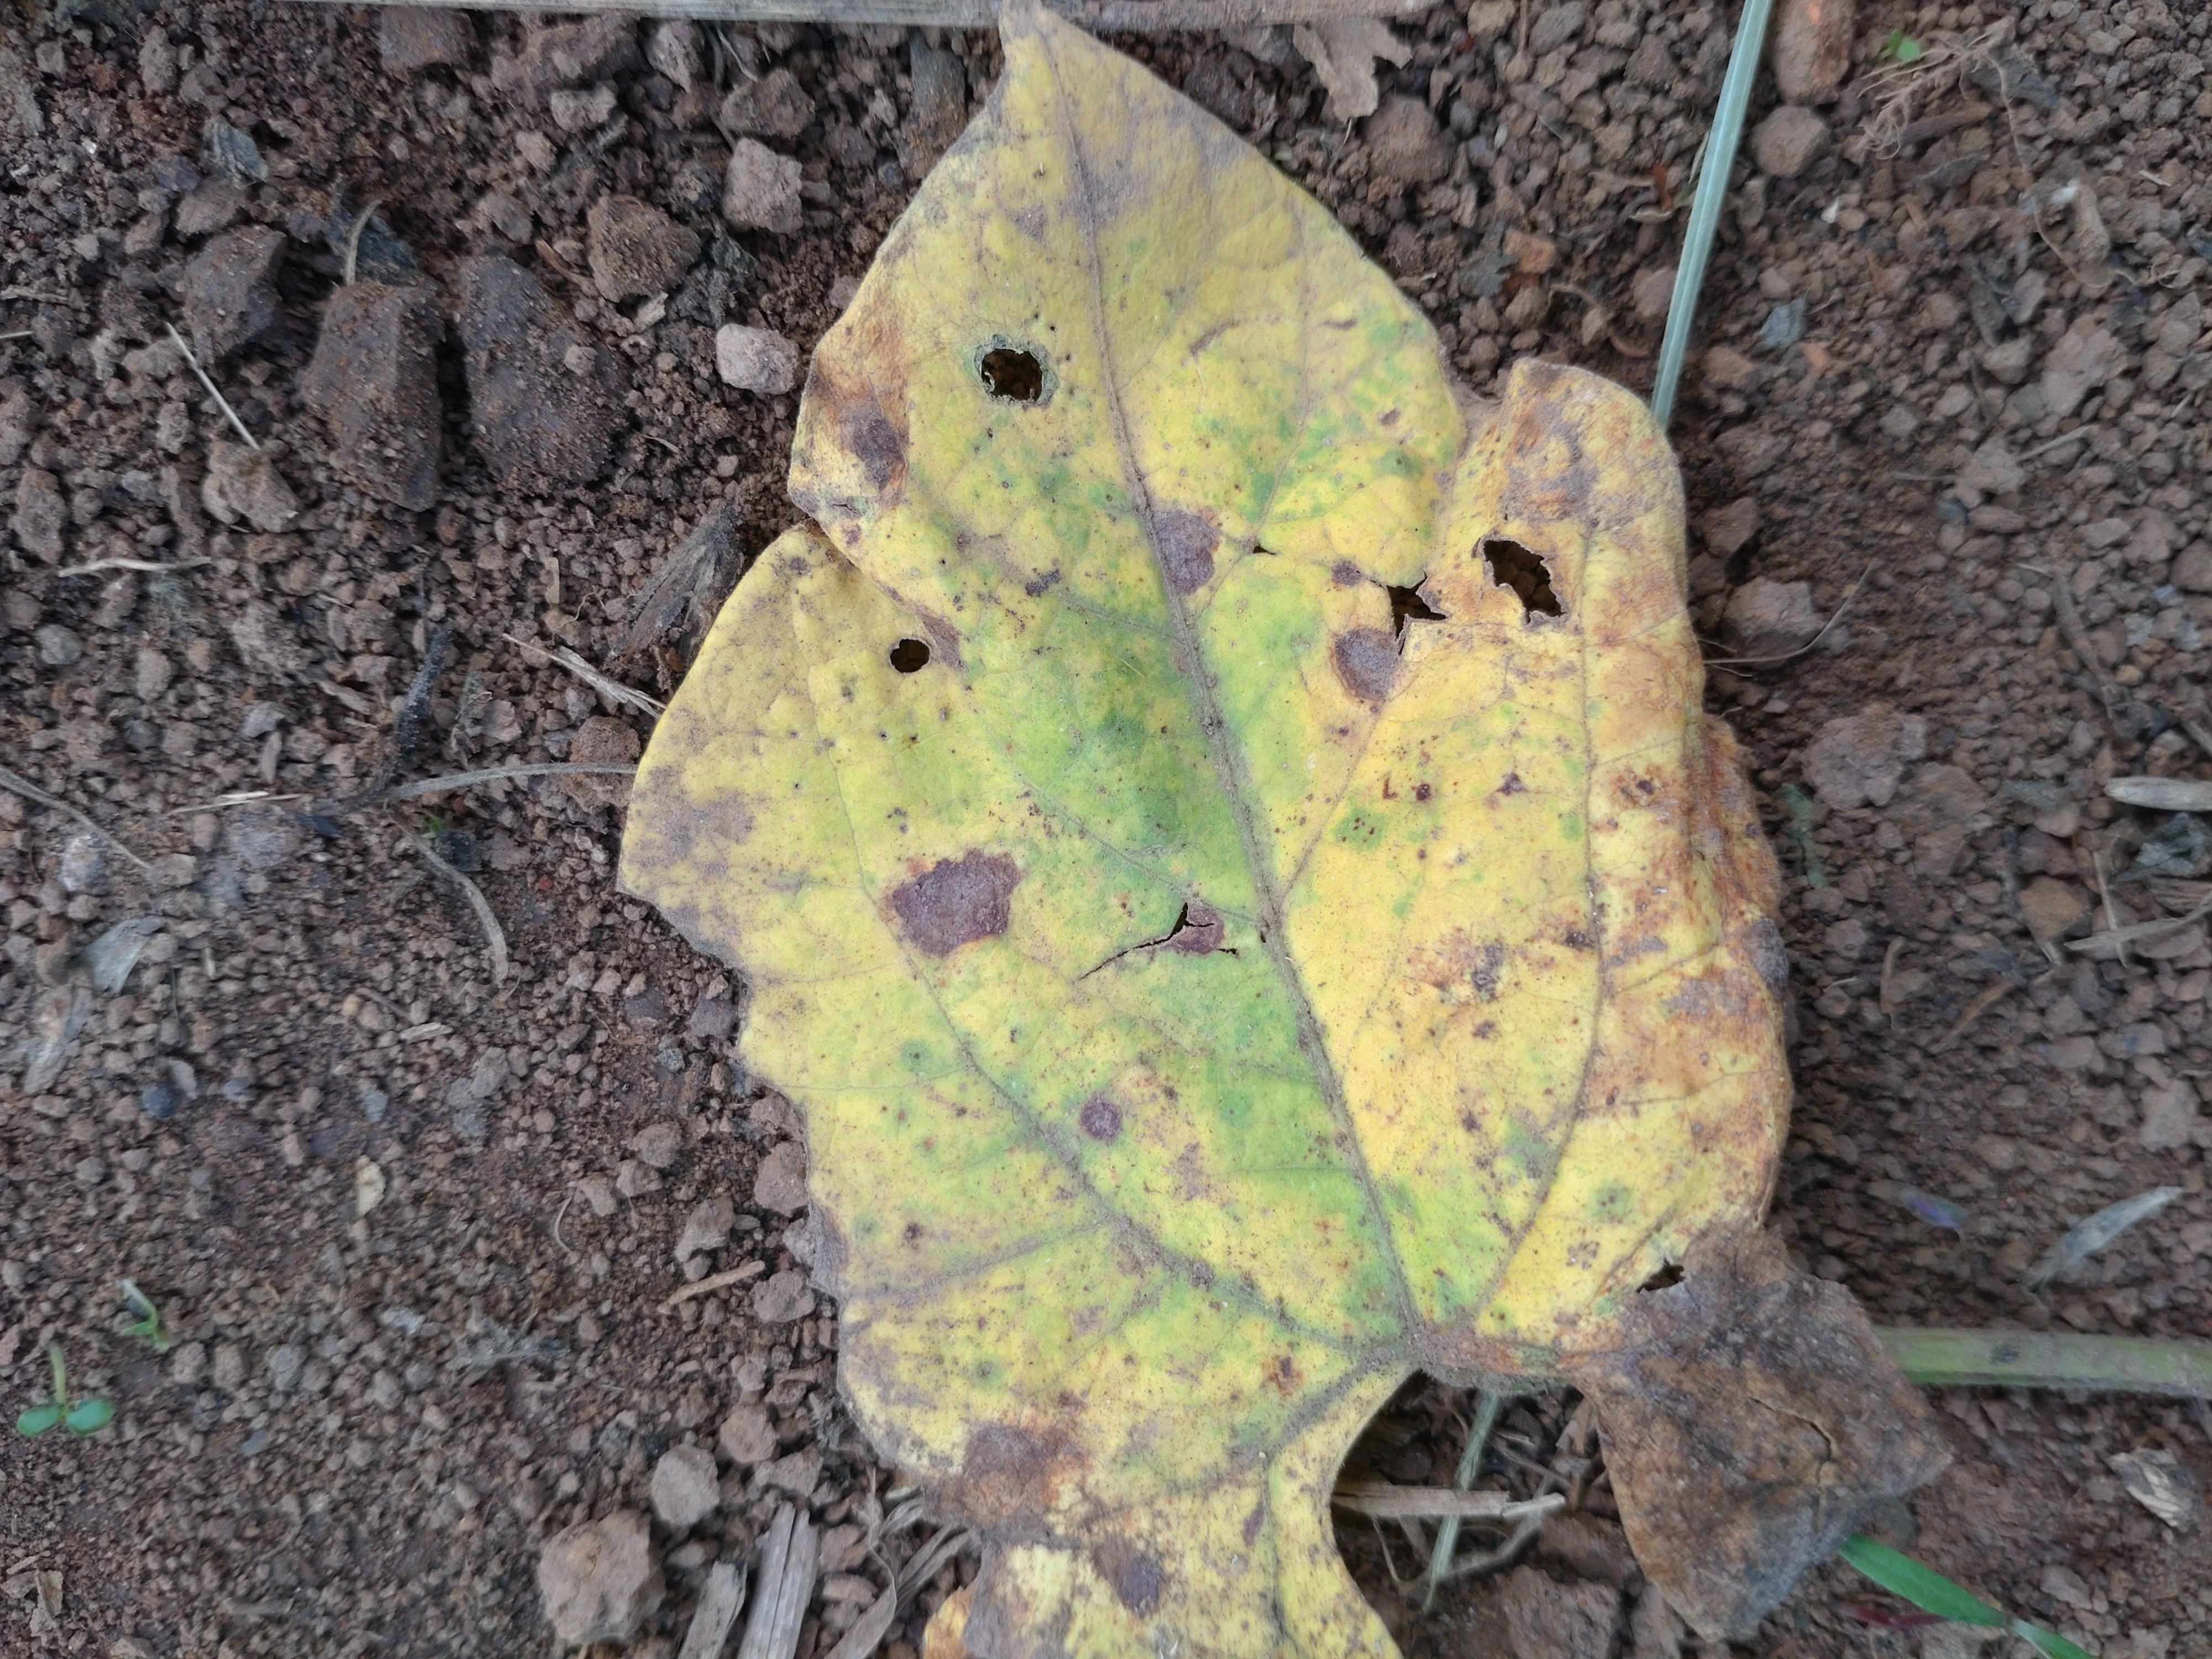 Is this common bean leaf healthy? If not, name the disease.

rust
